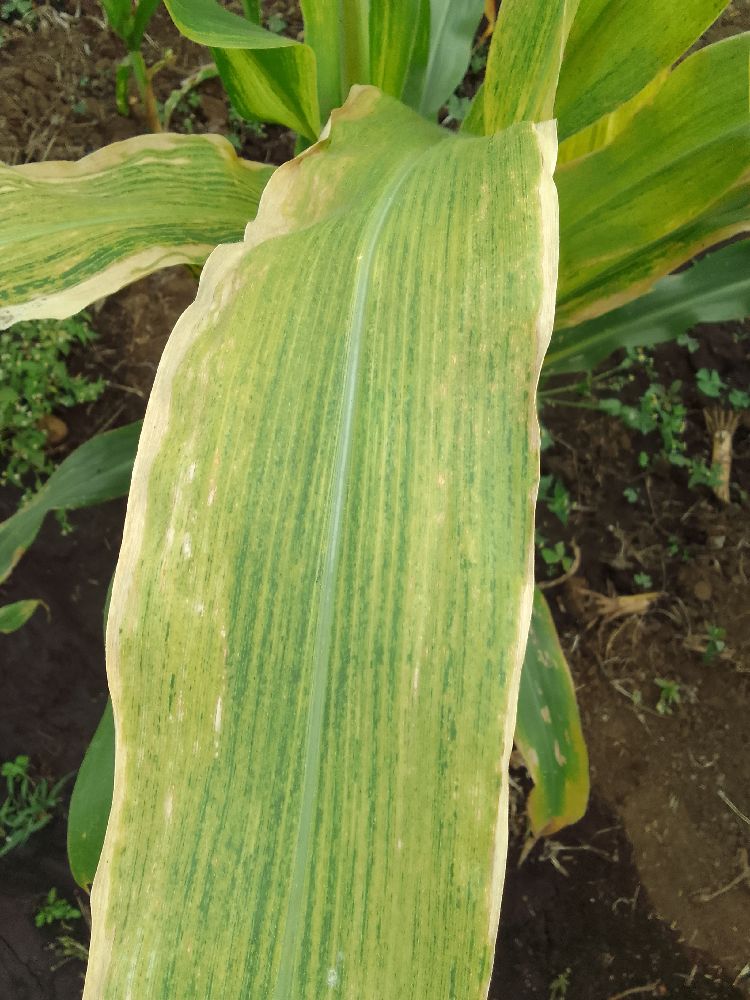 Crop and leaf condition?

maize, maize lethal necrosis
